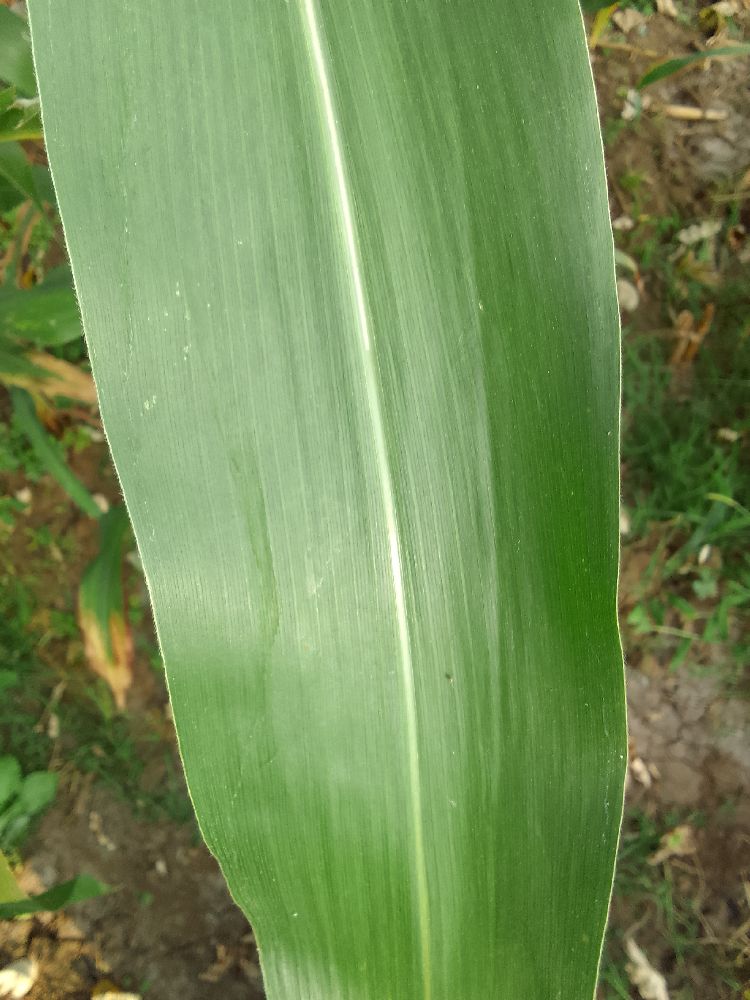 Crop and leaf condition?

maize, healthy
